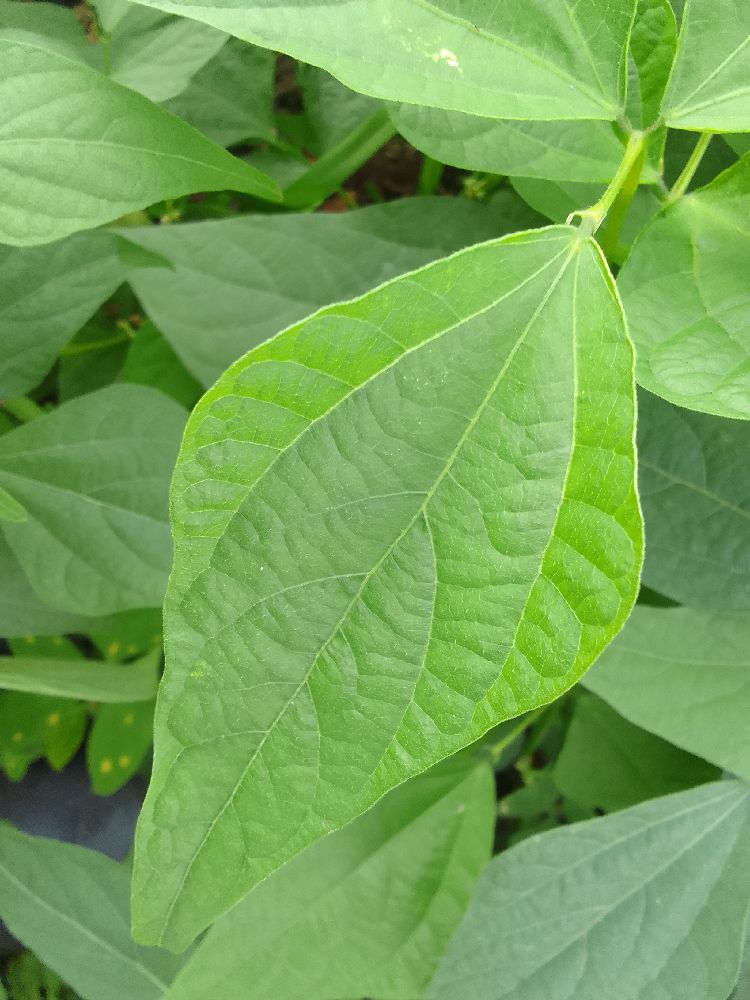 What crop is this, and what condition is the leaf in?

common bean, healthy
